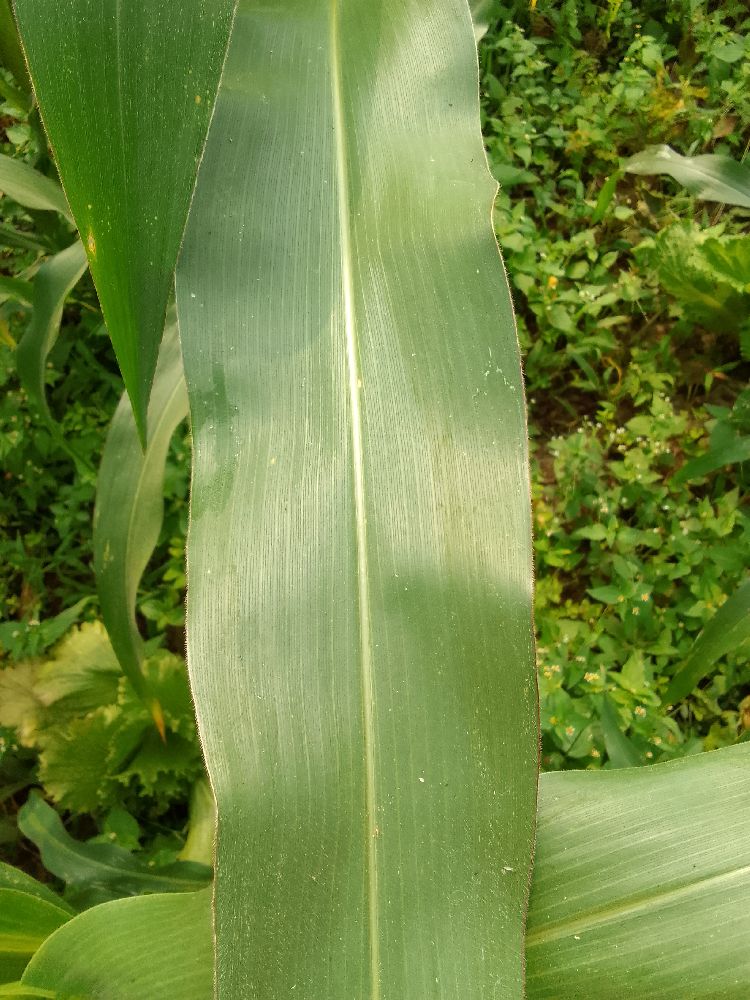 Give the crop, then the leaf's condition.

maize, healthy
